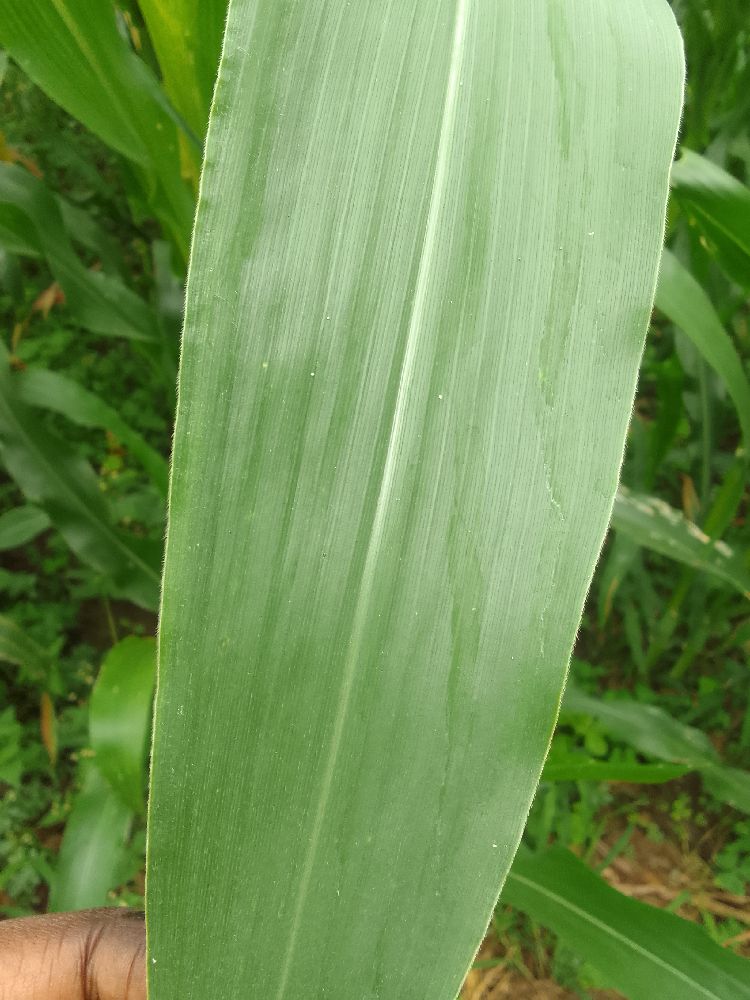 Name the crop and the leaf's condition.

maize, healthy
